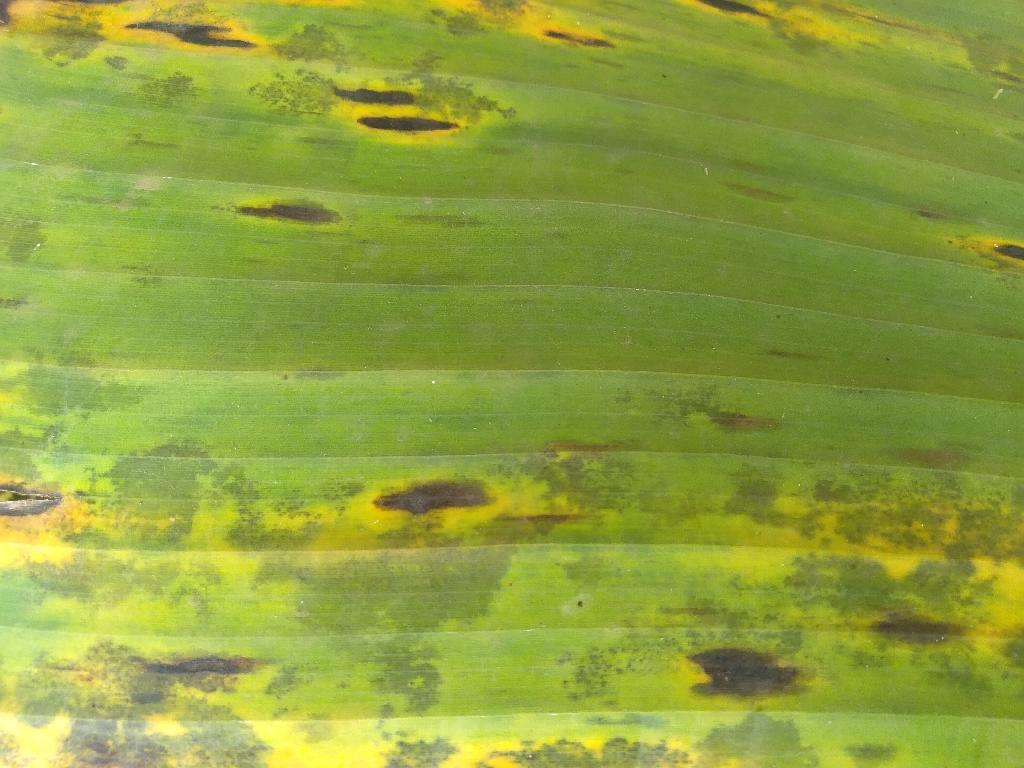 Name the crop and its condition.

banana, black sigatoka
